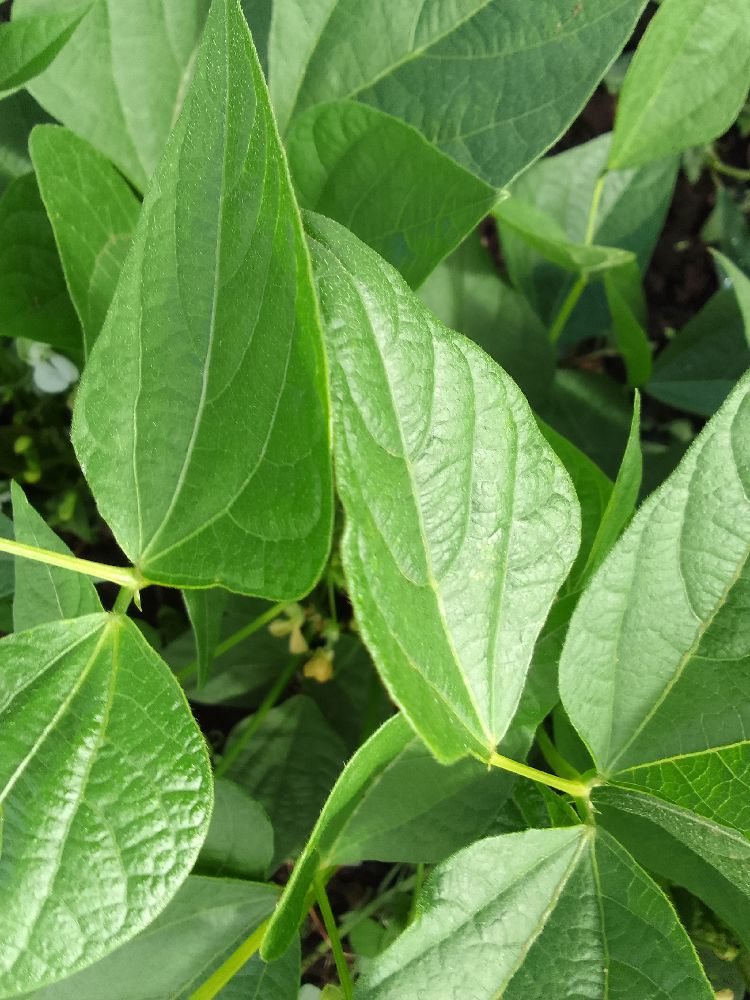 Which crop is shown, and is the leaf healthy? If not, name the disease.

common bean, healthy
